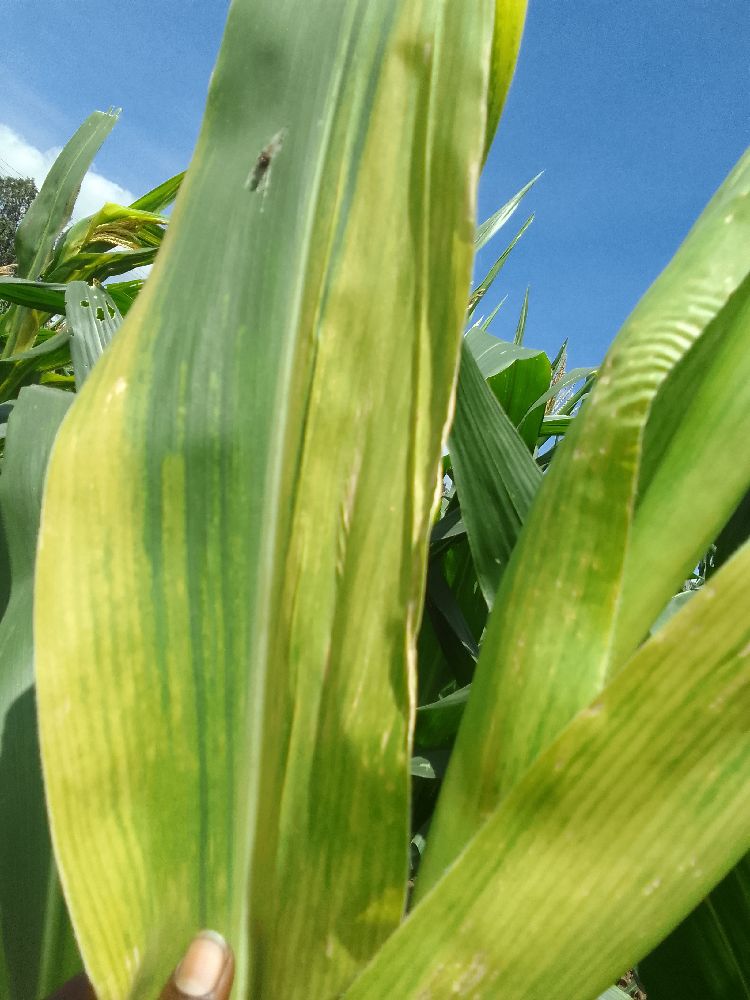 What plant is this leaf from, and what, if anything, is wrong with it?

maize, maize lethal necrosis
